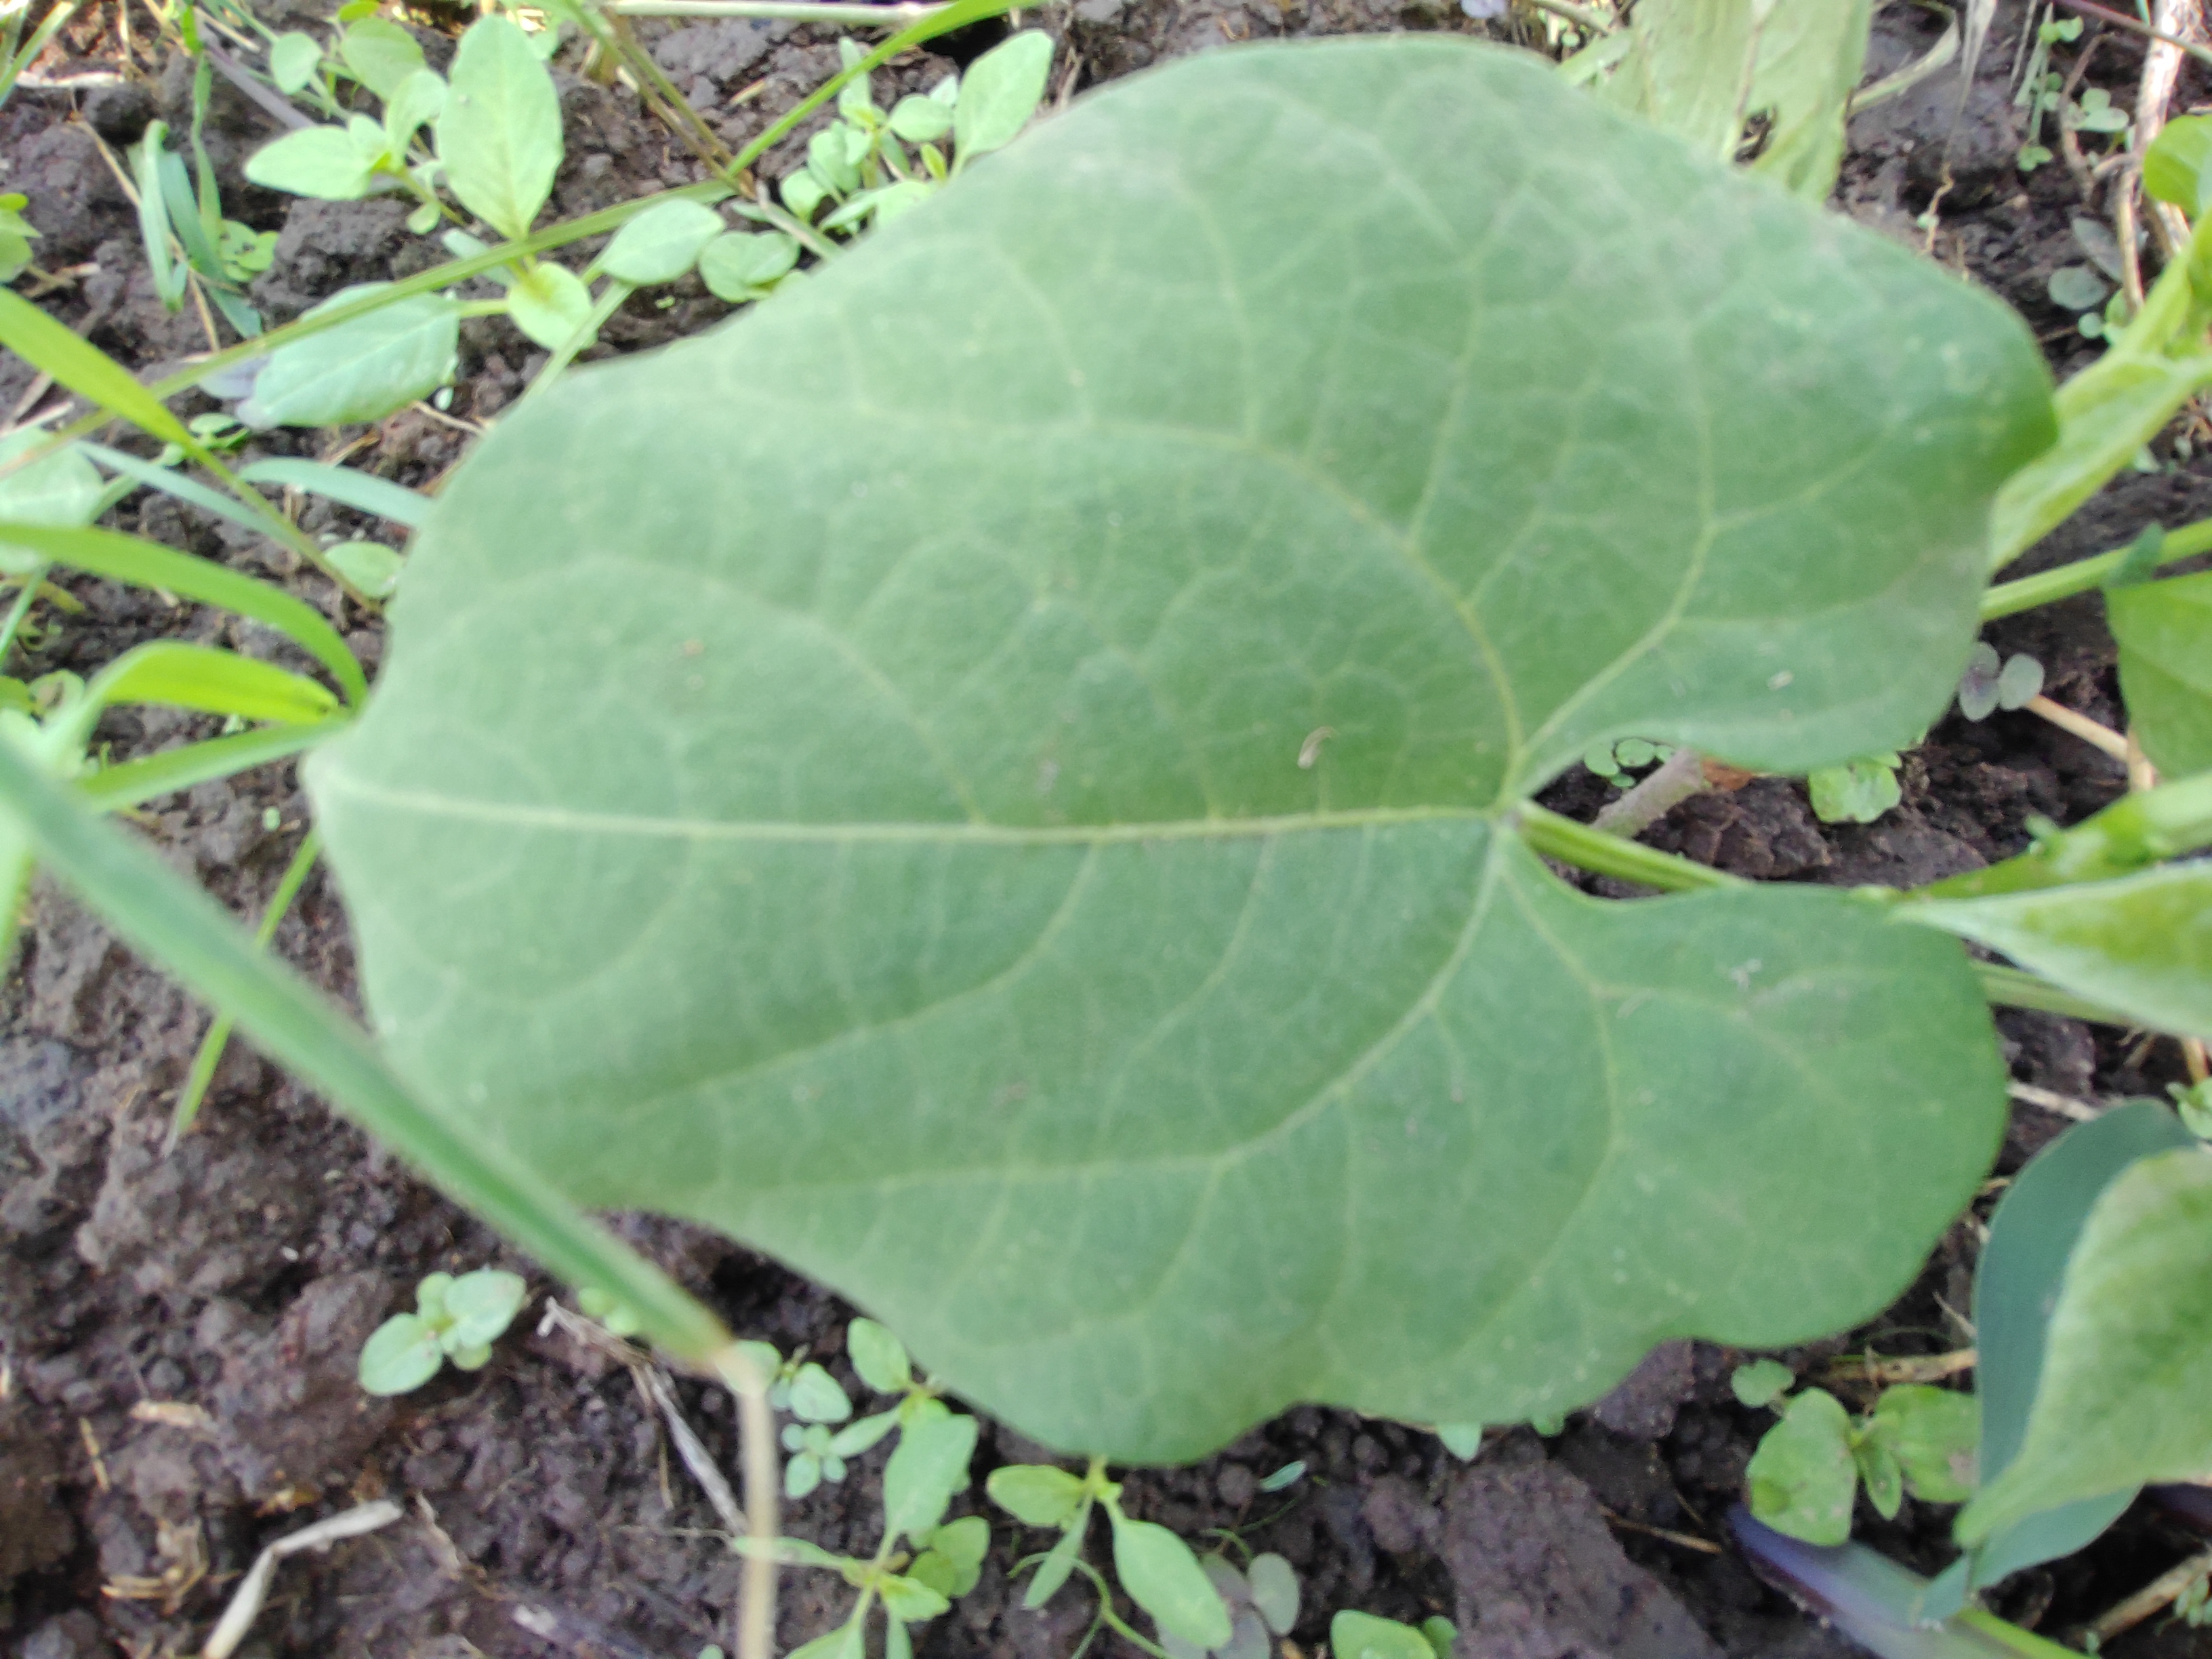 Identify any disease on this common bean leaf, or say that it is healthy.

healthy
